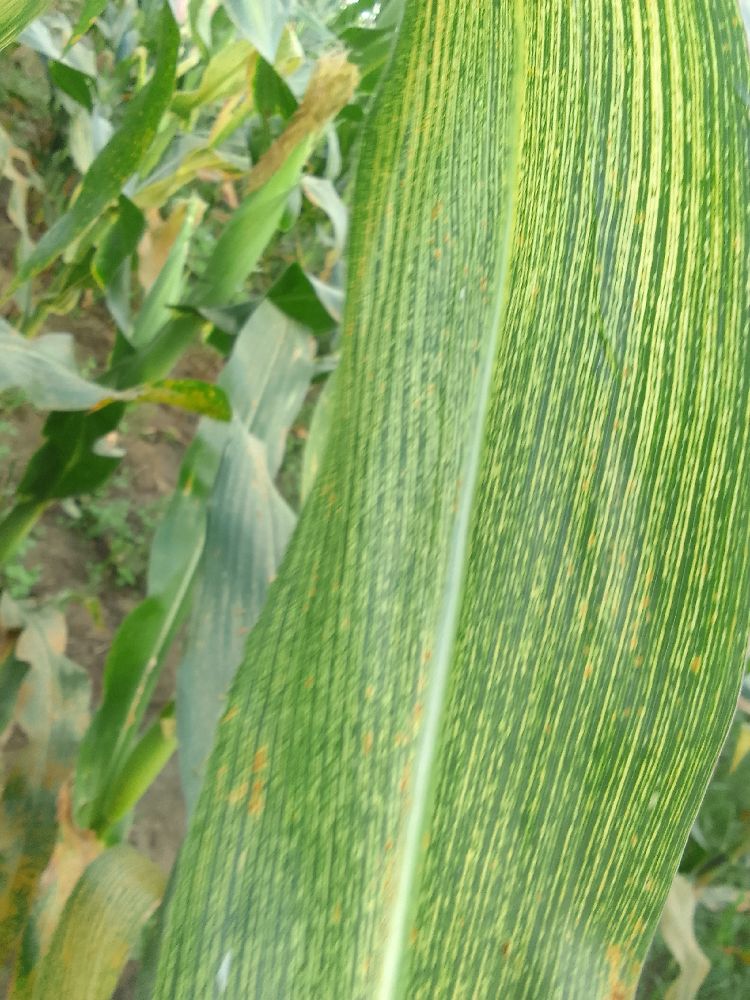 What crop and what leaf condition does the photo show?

maize, maize streak virus
